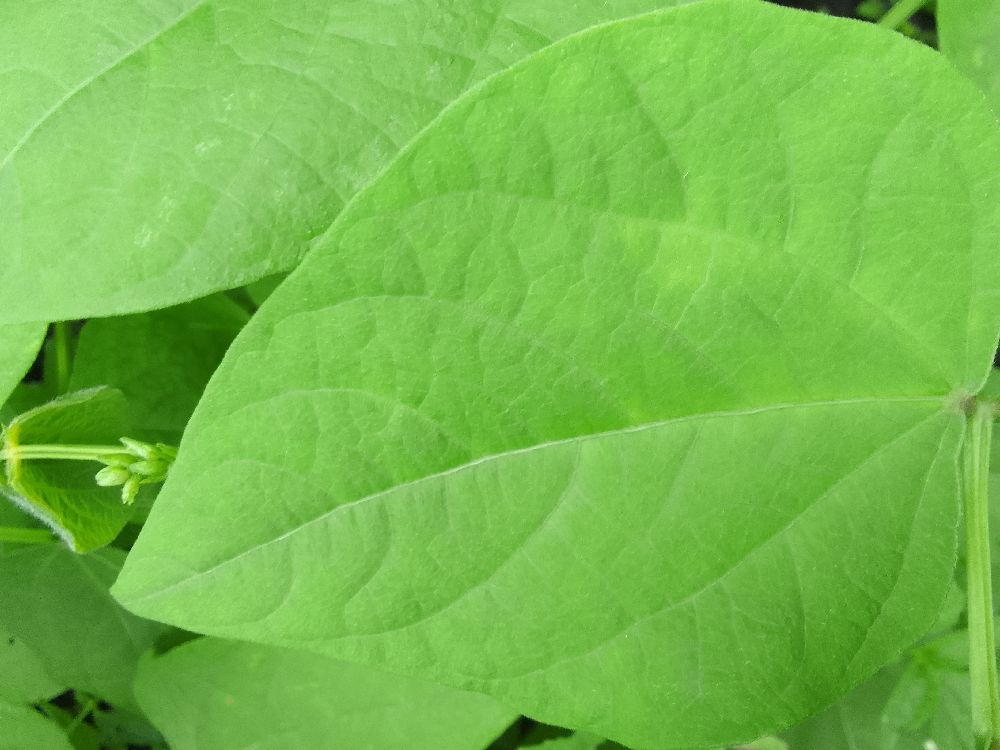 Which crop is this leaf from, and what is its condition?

common bean, healthy
